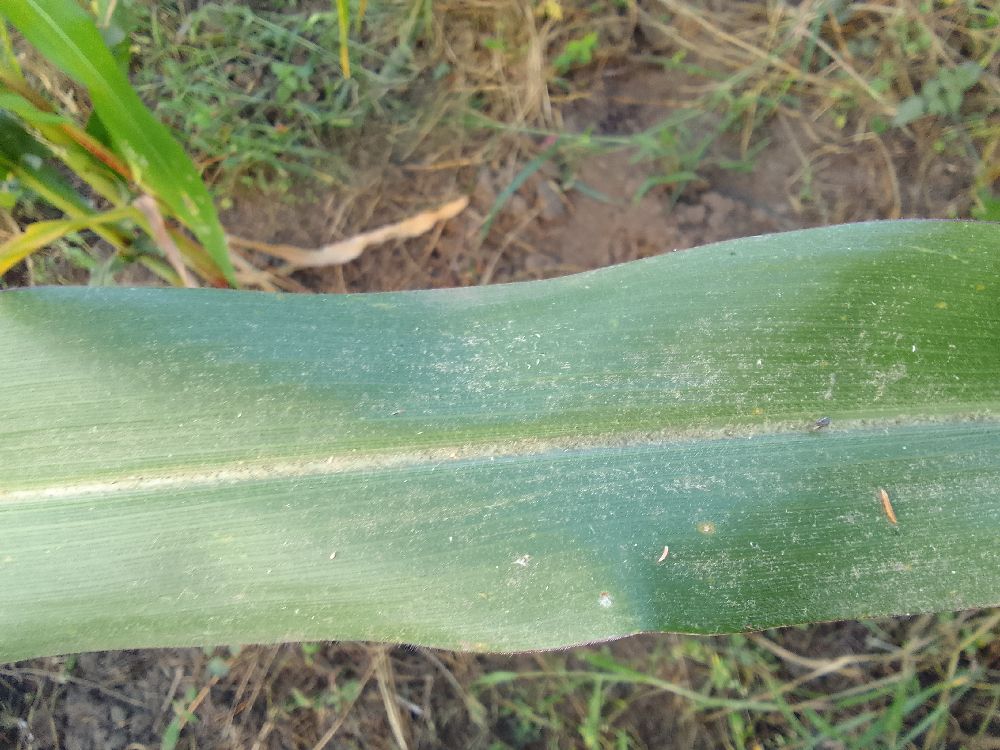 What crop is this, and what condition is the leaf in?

maize, healthy
